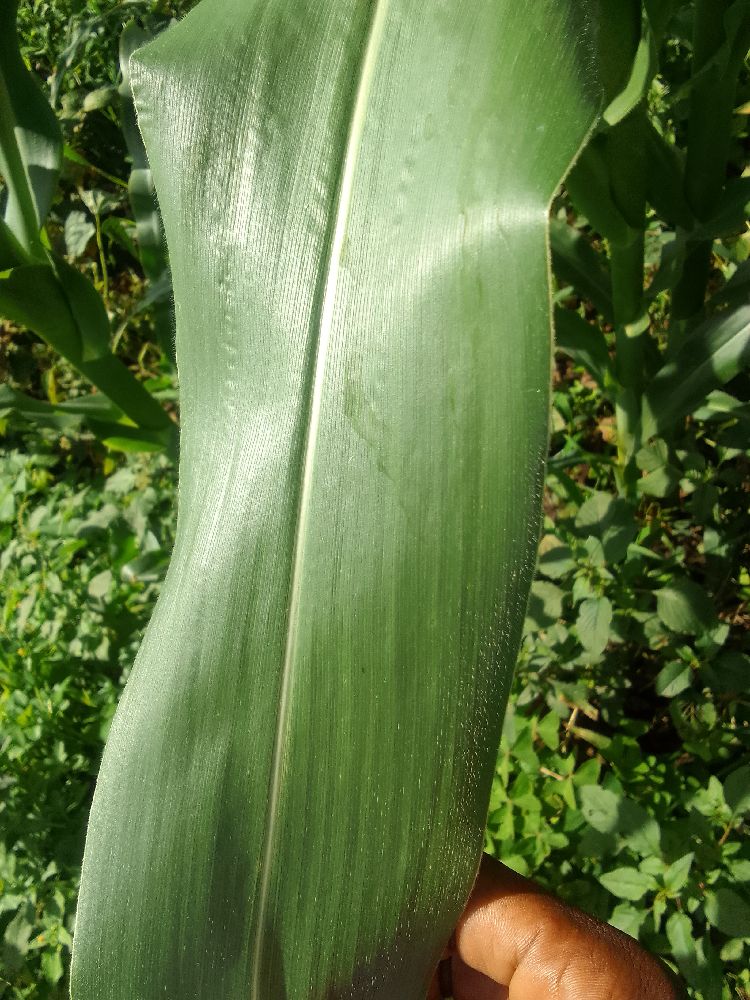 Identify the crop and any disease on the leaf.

maize, healthy
